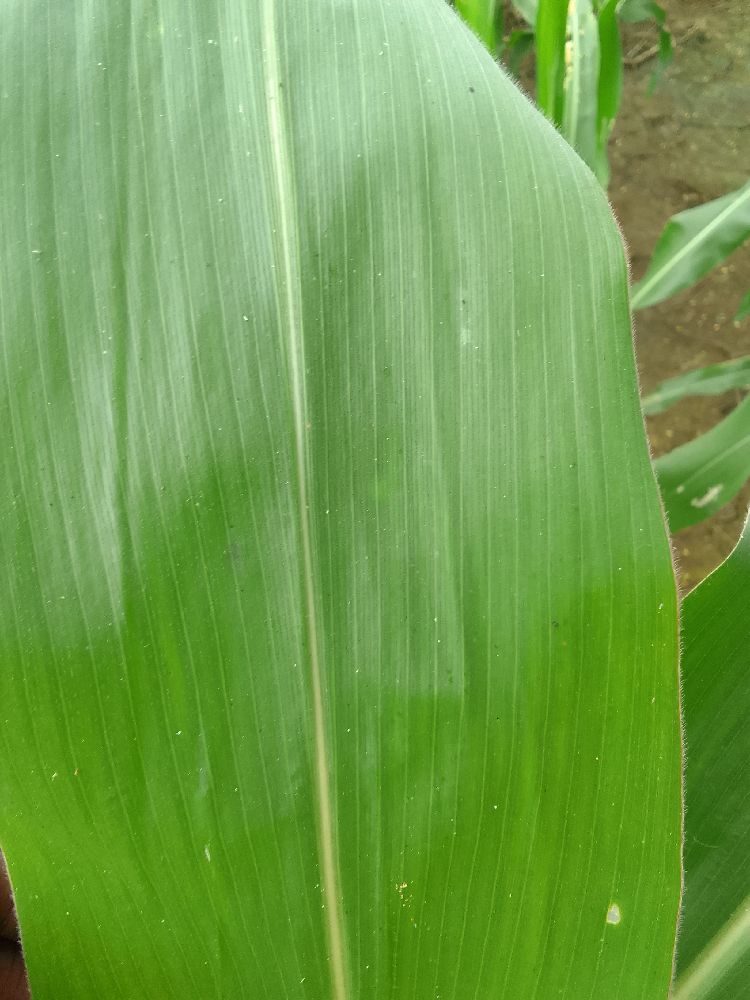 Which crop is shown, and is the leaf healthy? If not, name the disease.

common bean, healthy
